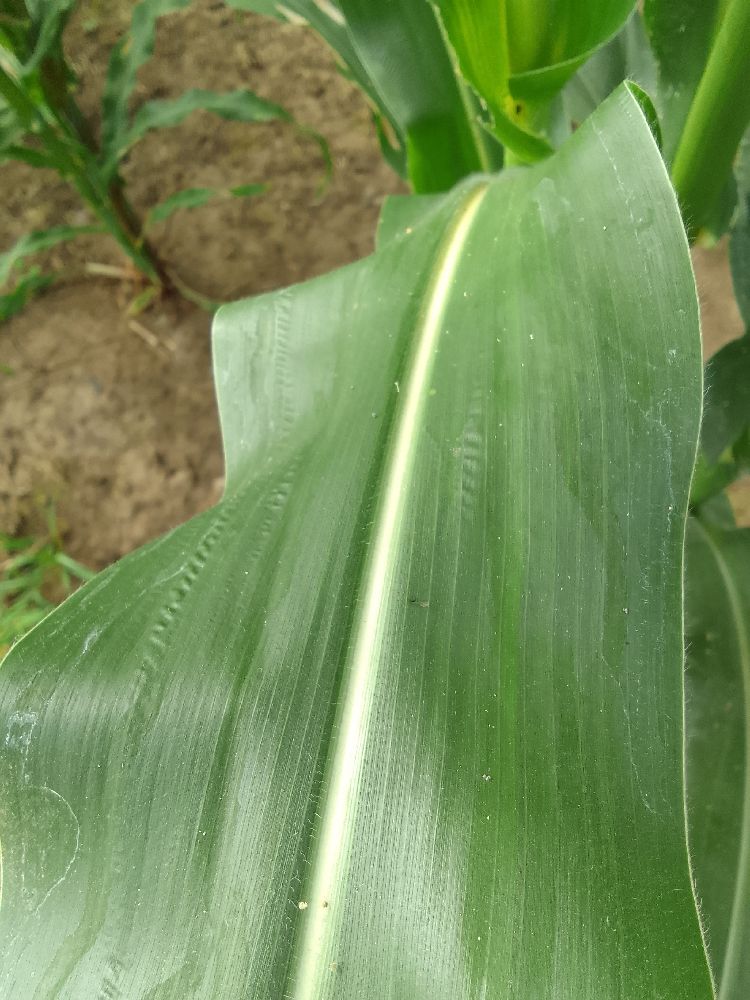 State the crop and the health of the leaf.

maize, healthy
